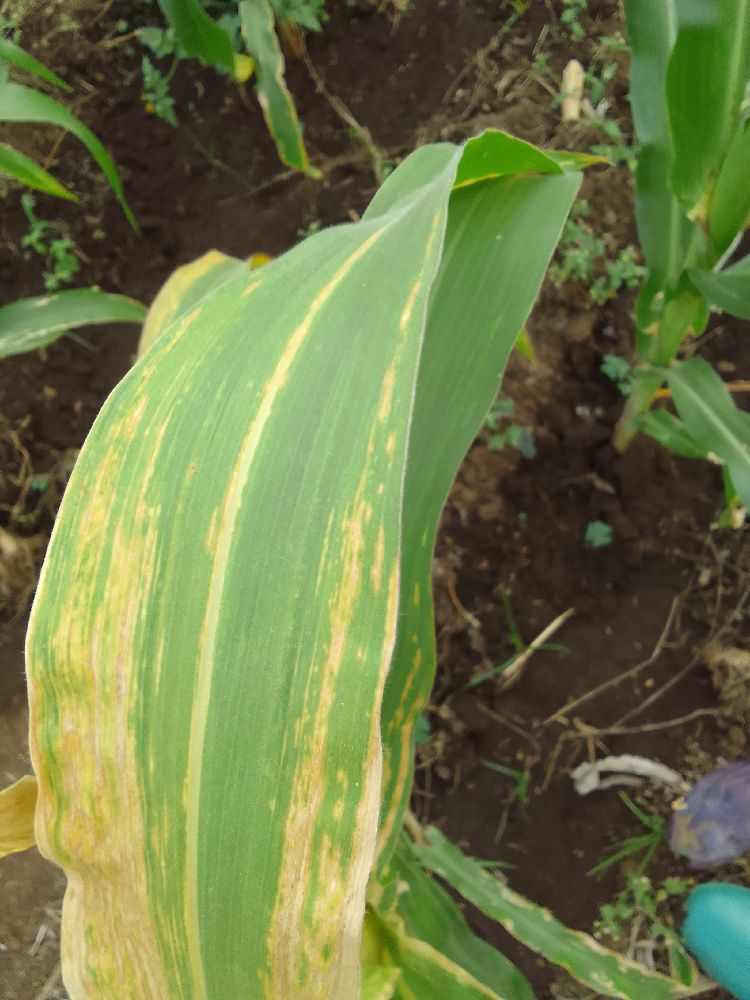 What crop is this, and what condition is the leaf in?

maize, maize lethal necrosis
